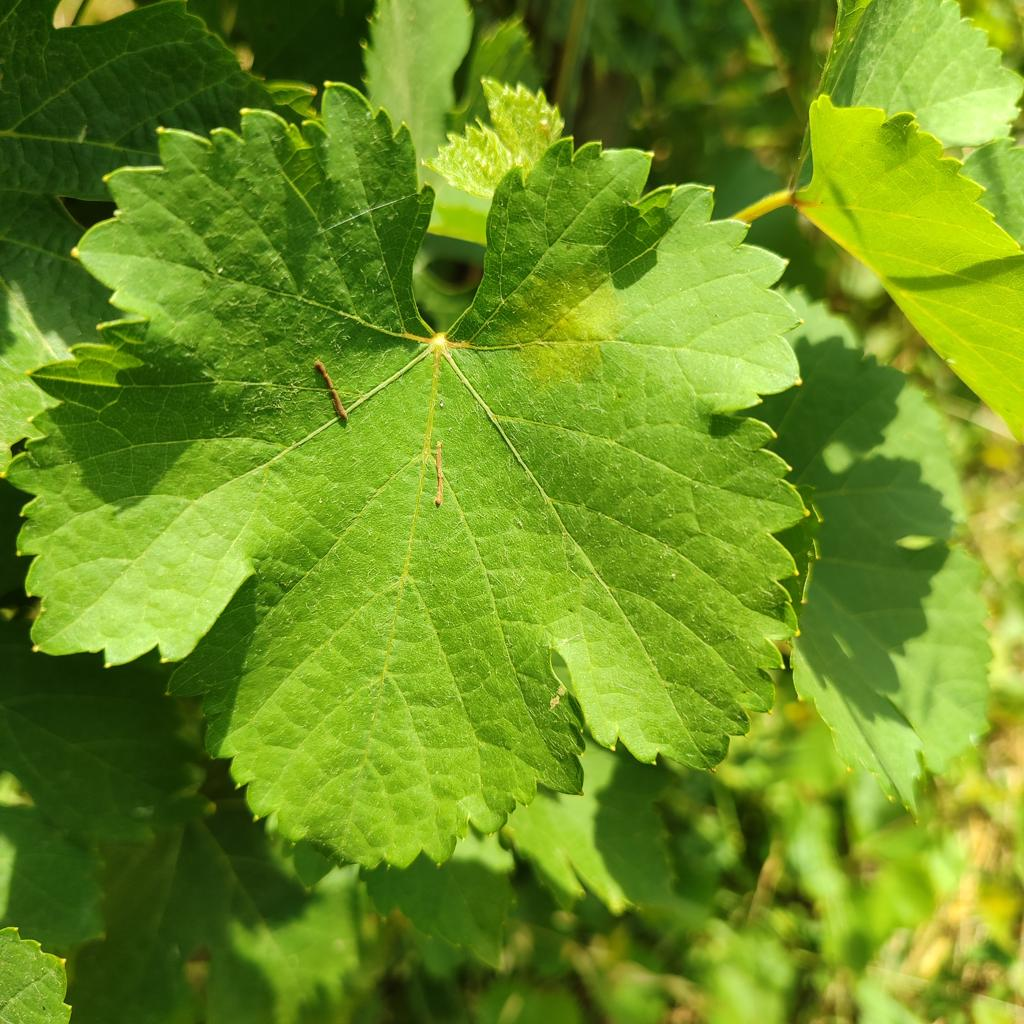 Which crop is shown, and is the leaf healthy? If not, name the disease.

grapevine, downy mildew
